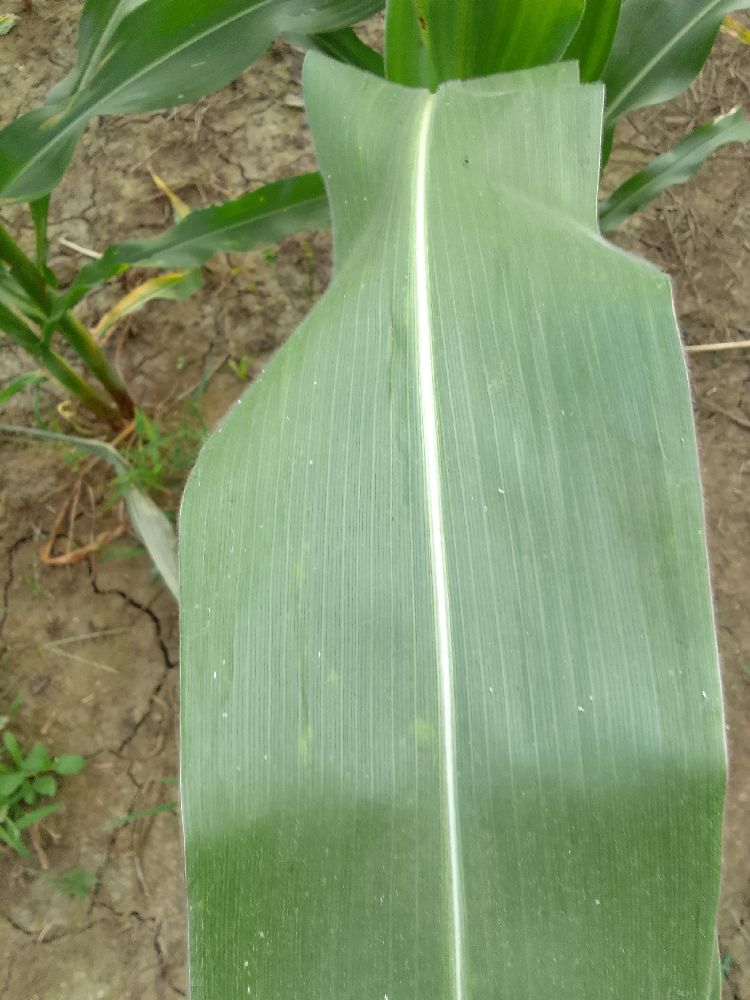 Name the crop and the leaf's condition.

maize, healthy
